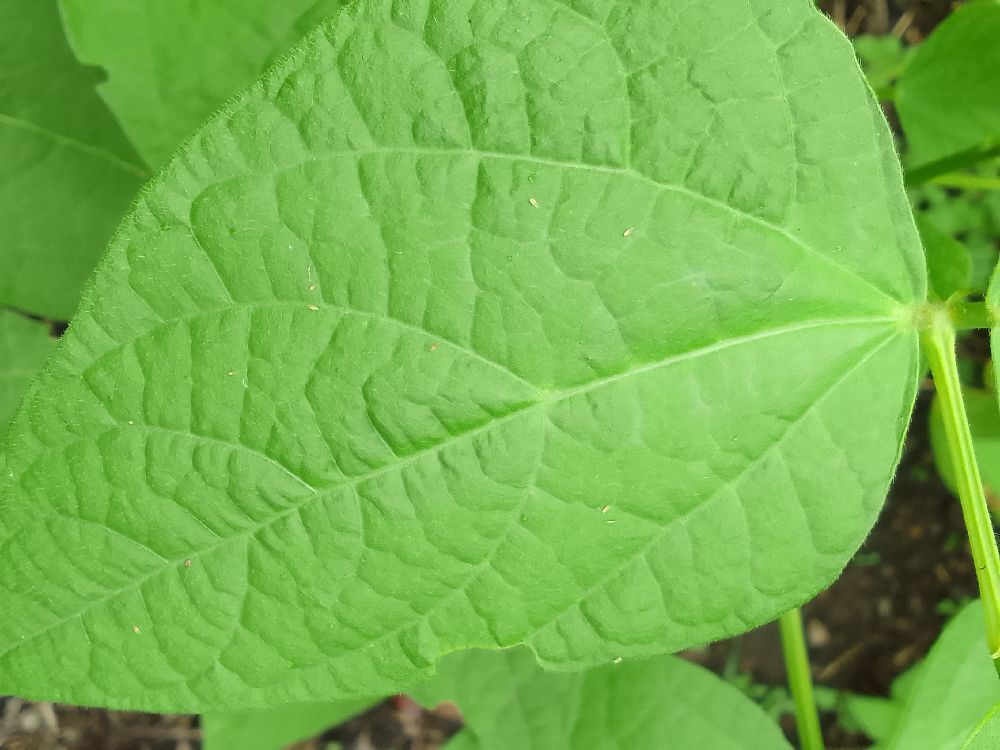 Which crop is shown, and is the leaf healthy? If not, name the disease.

common bean, healthy
